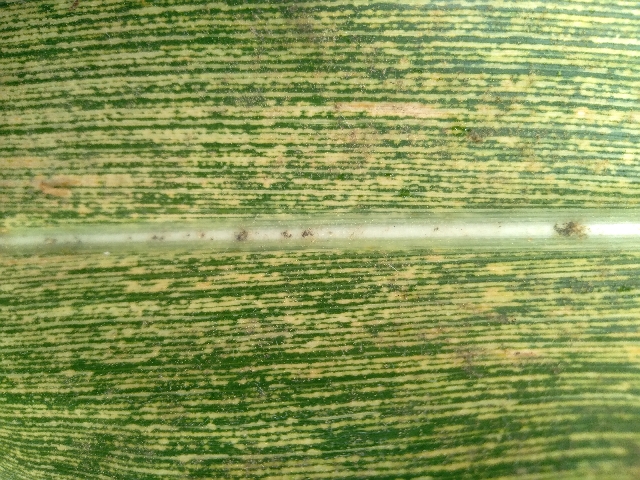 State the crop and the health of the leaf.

maize, maize streak virus
